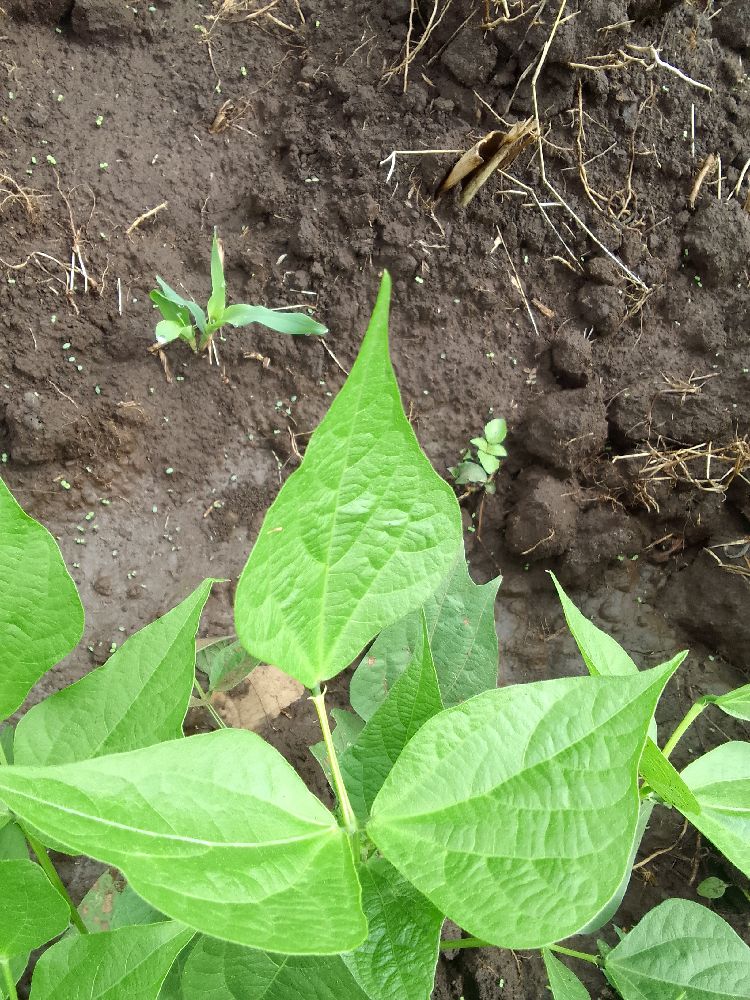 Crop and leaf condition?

common bean, healthy
